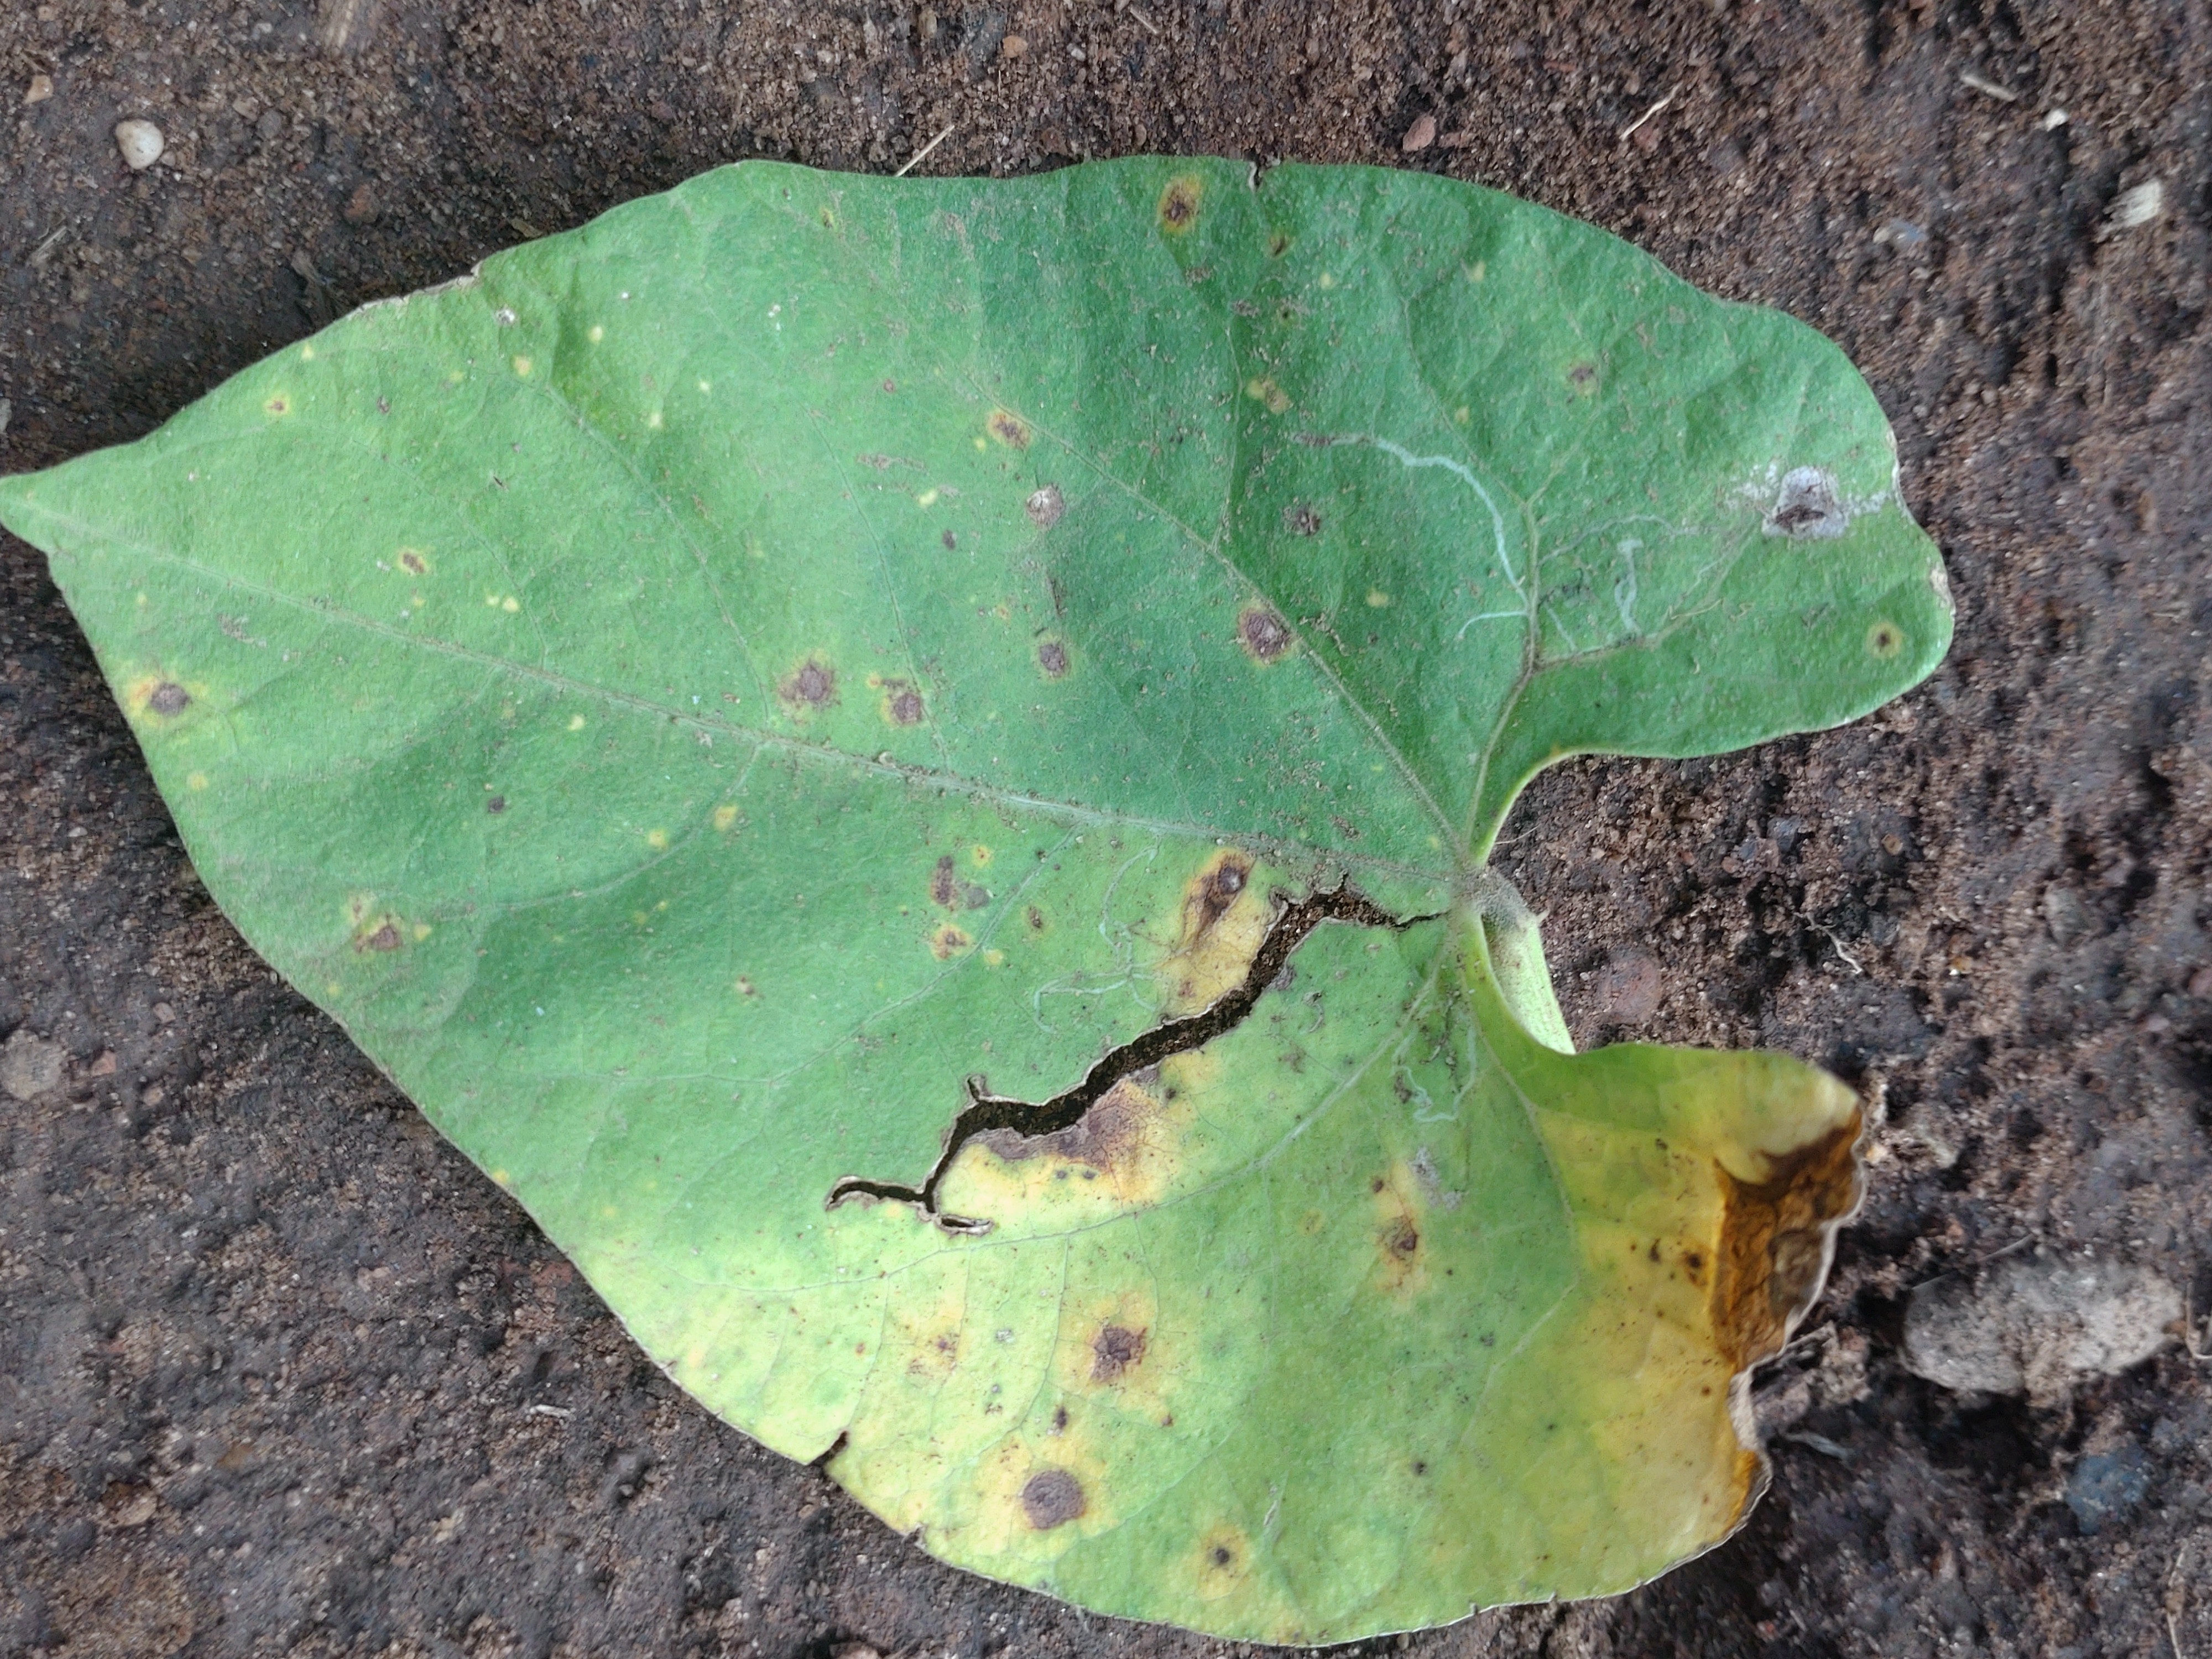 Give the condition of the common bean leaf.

rust
